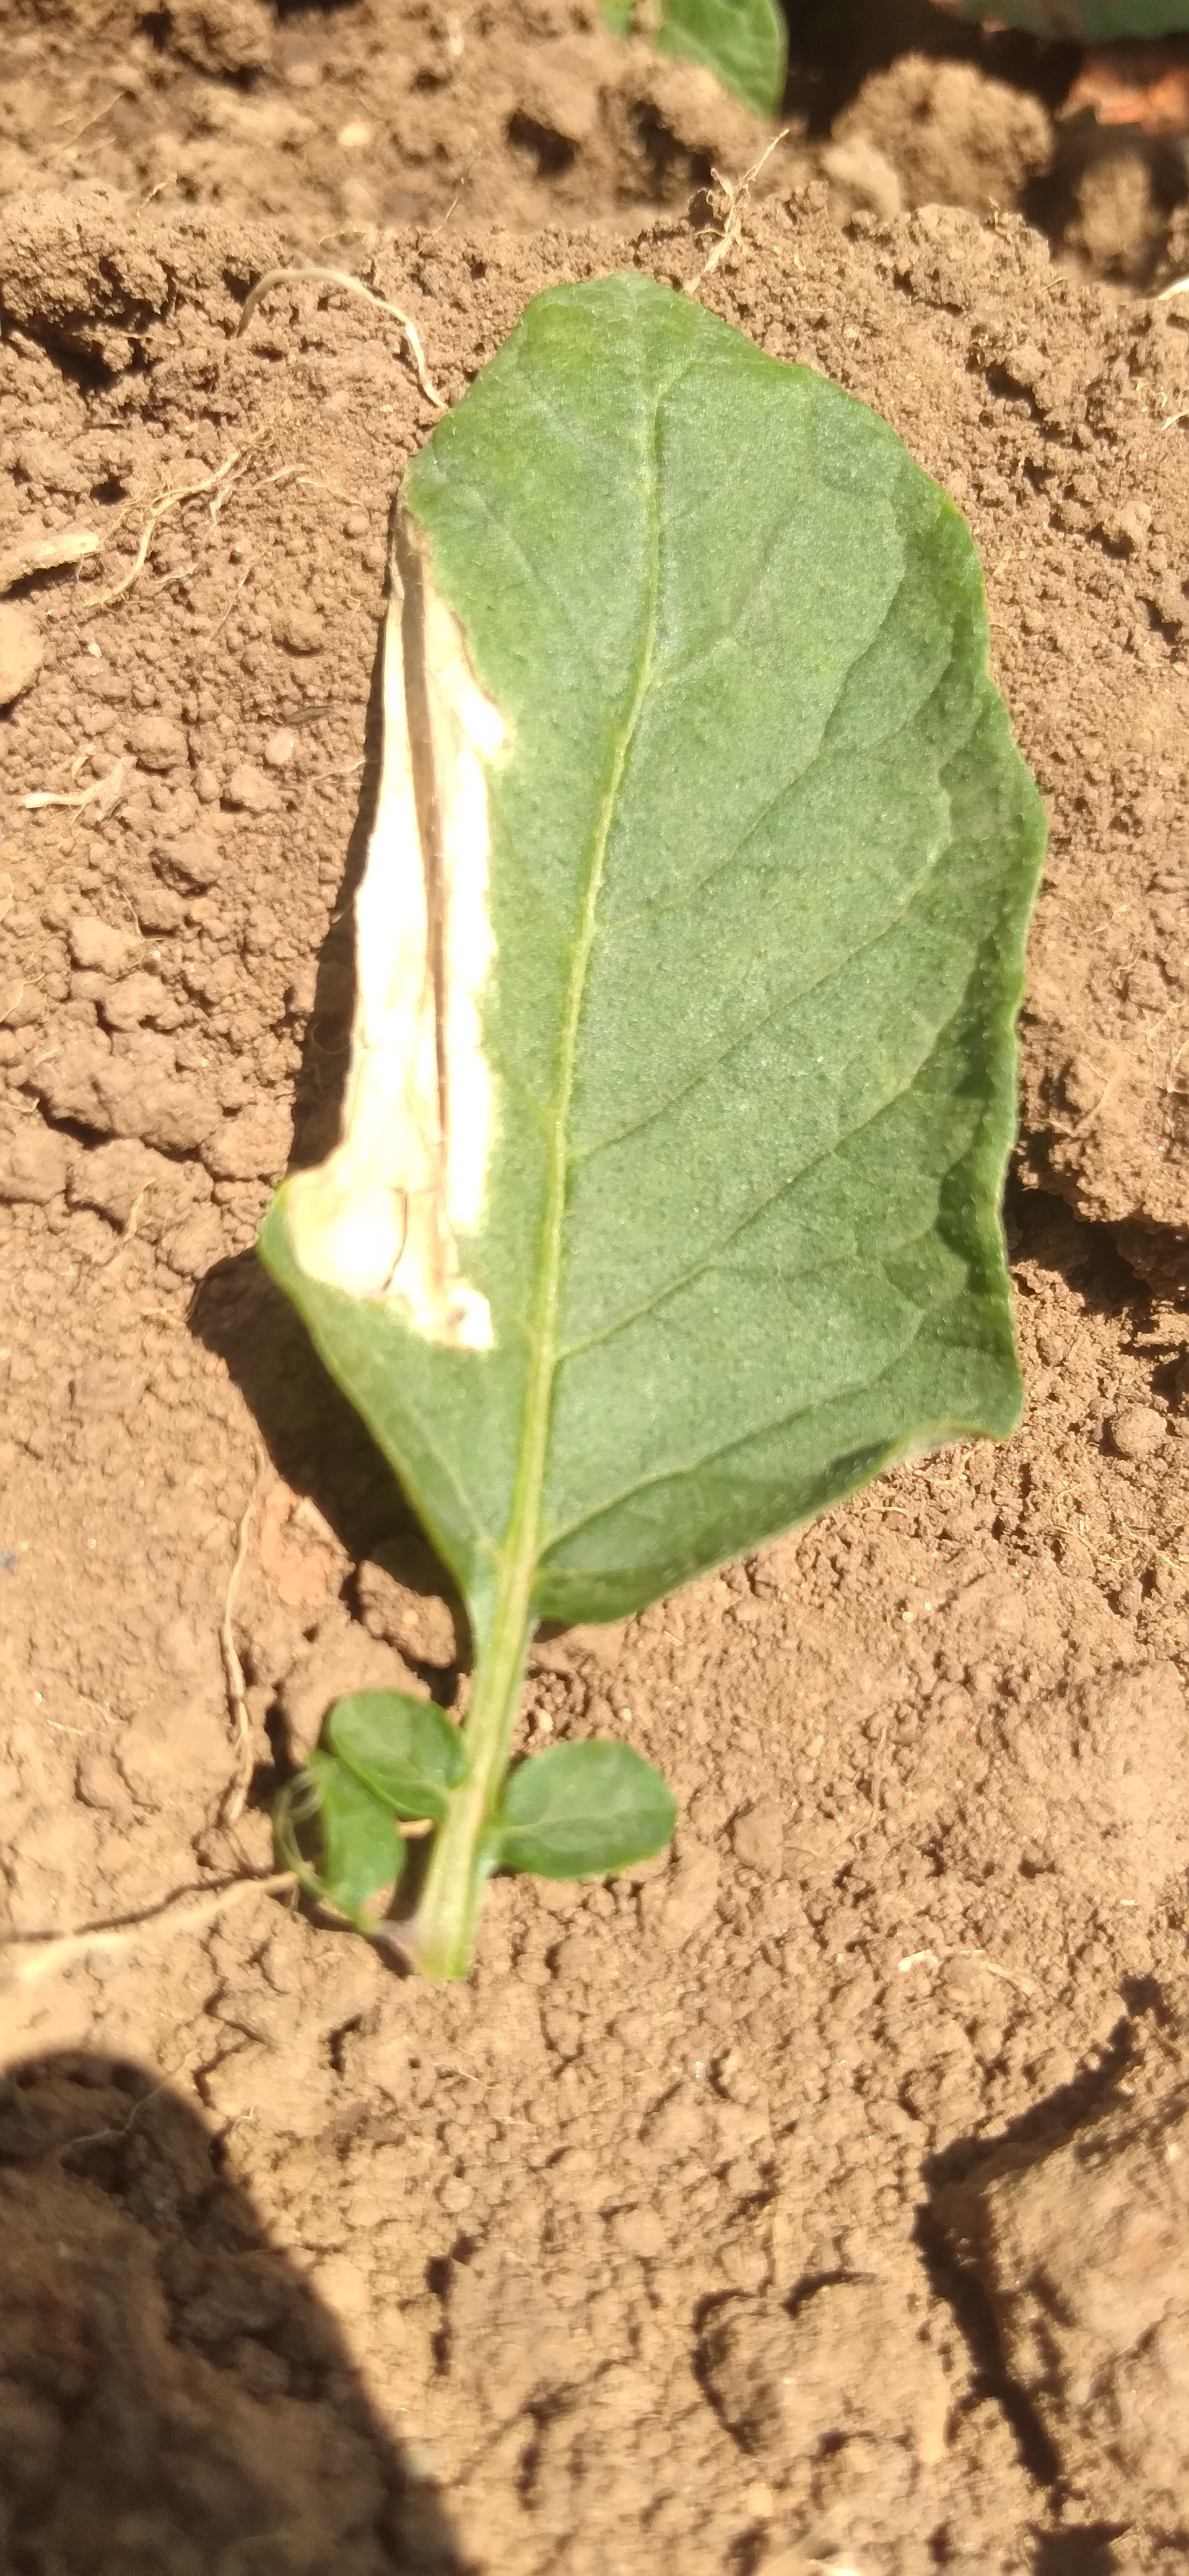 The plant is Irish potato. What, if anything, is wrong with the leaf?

early blight
